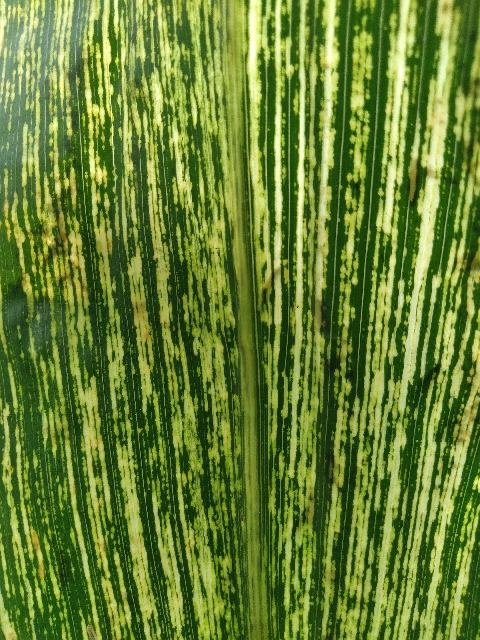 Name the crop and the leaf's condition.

maize, maize streak virus
